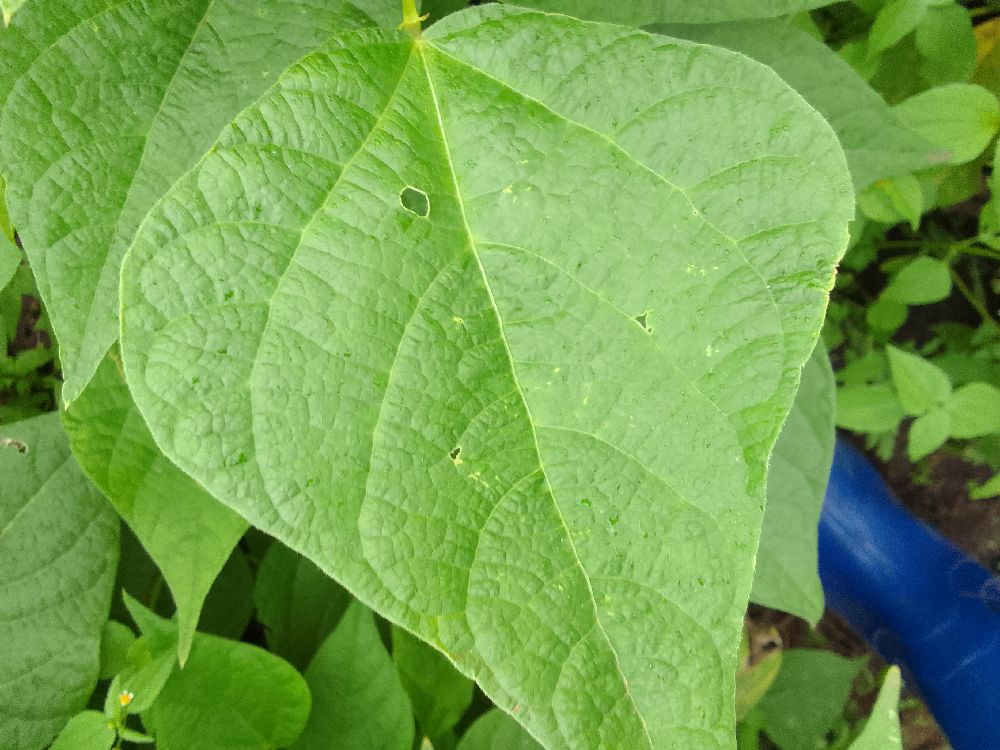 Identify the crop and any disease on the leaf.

common bean, healthy
